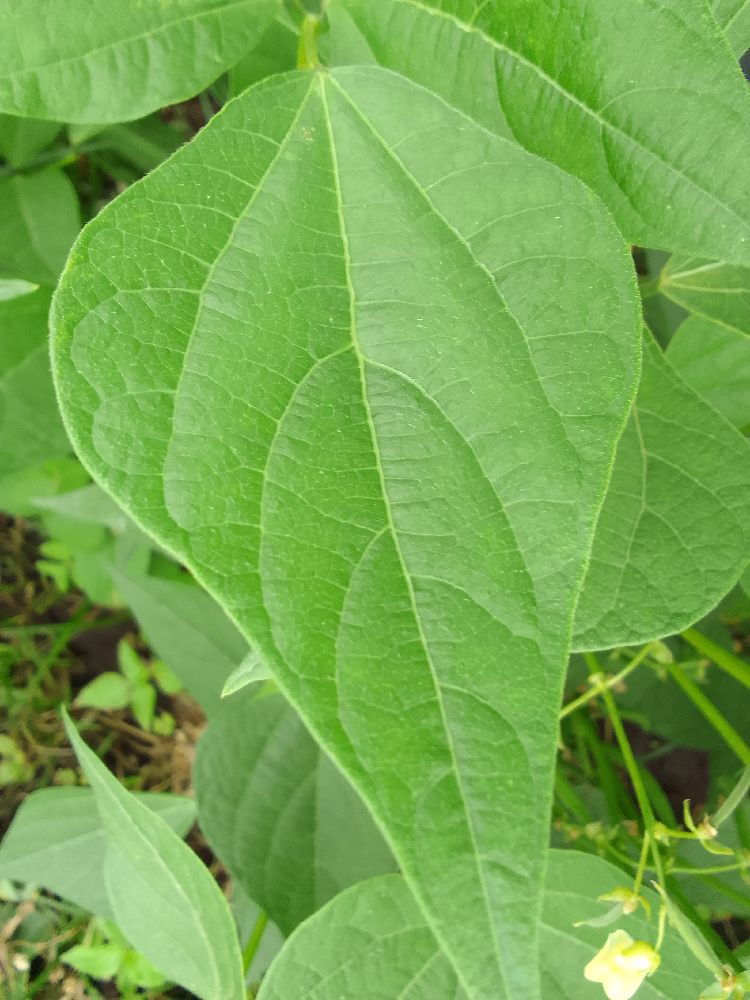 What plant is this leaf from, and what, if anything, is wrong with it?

common bean, healthy
